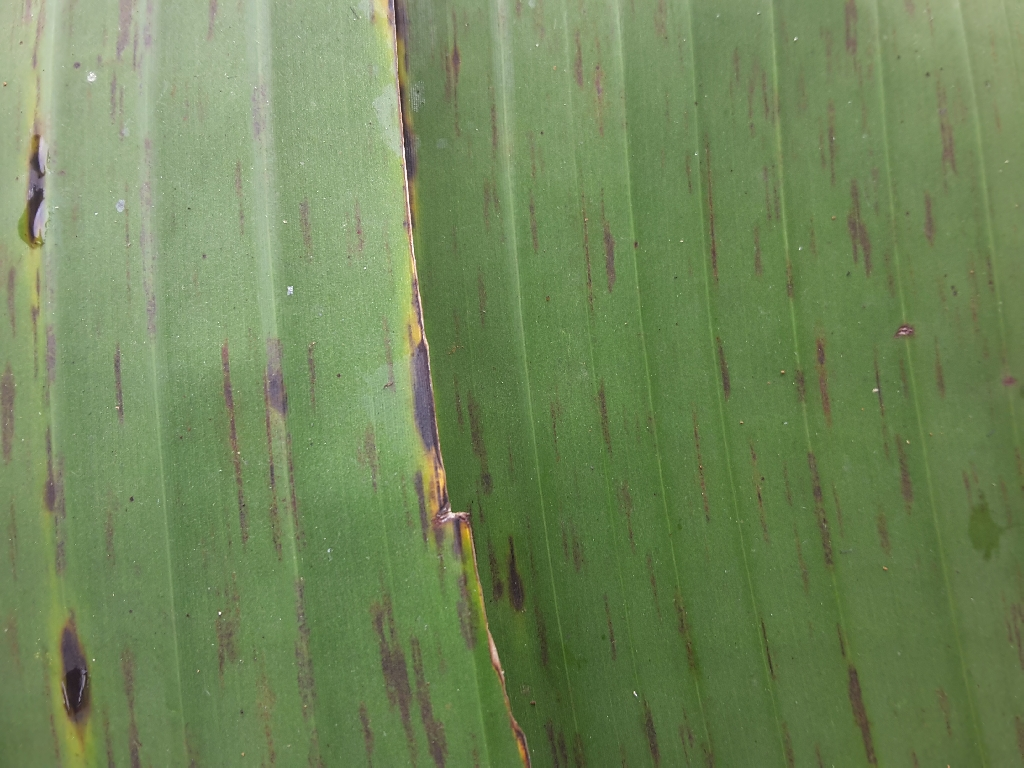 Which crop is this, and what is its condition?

banana, black sigatoka
